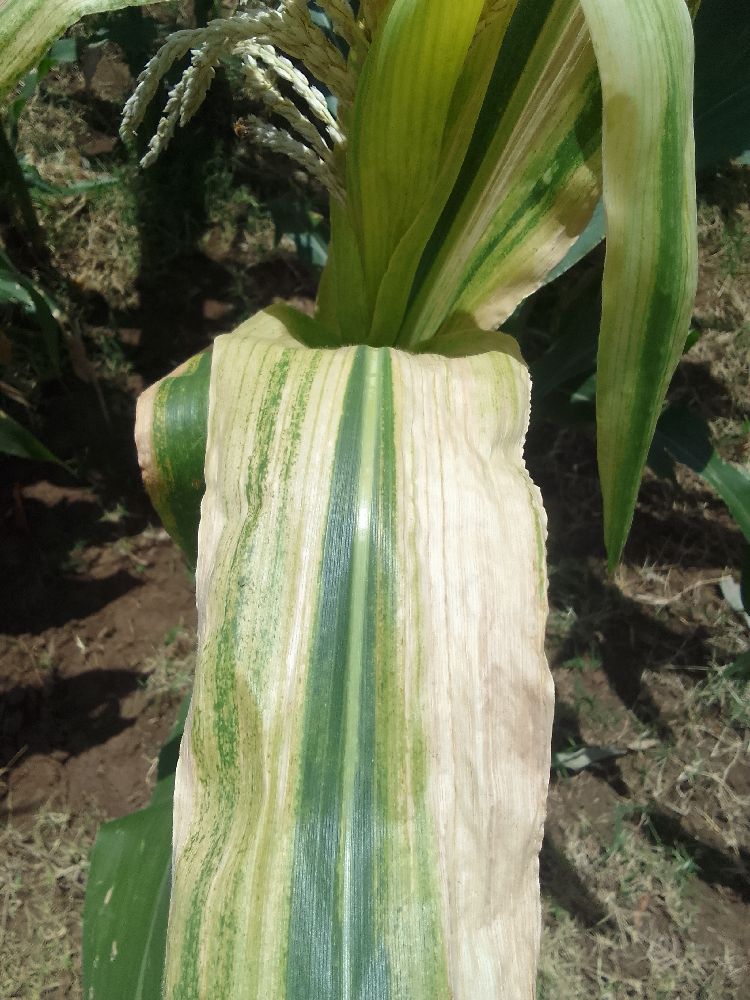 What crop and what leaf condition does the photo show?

maize, maize lethal necrosis
